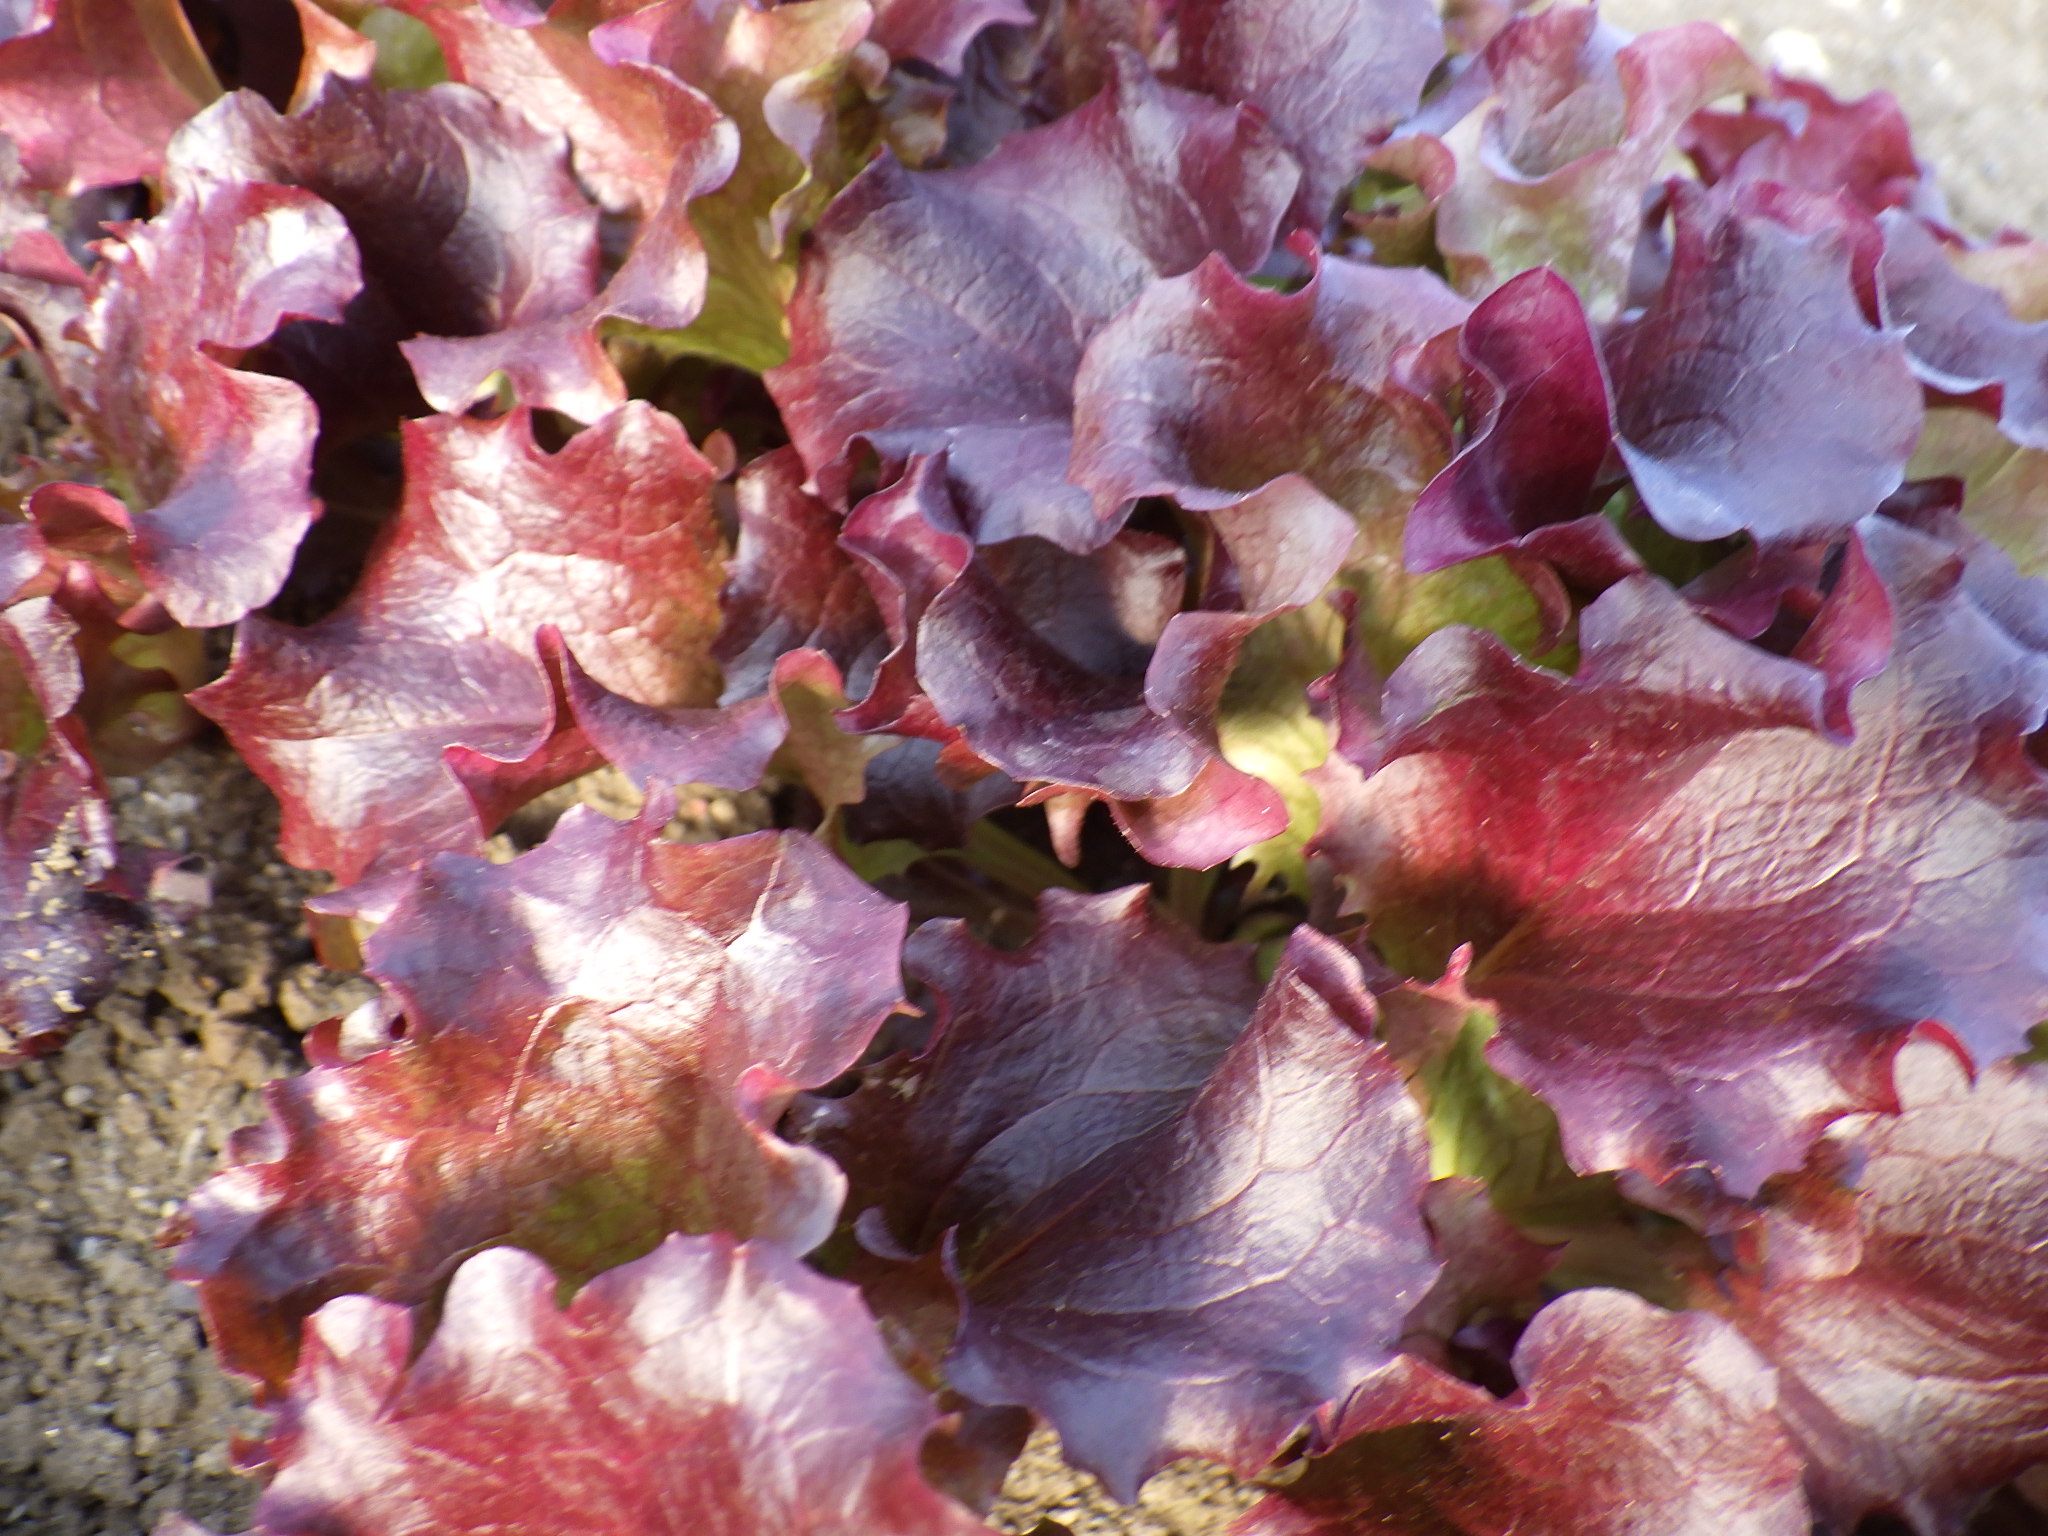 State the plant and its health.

lettuce, healthy
